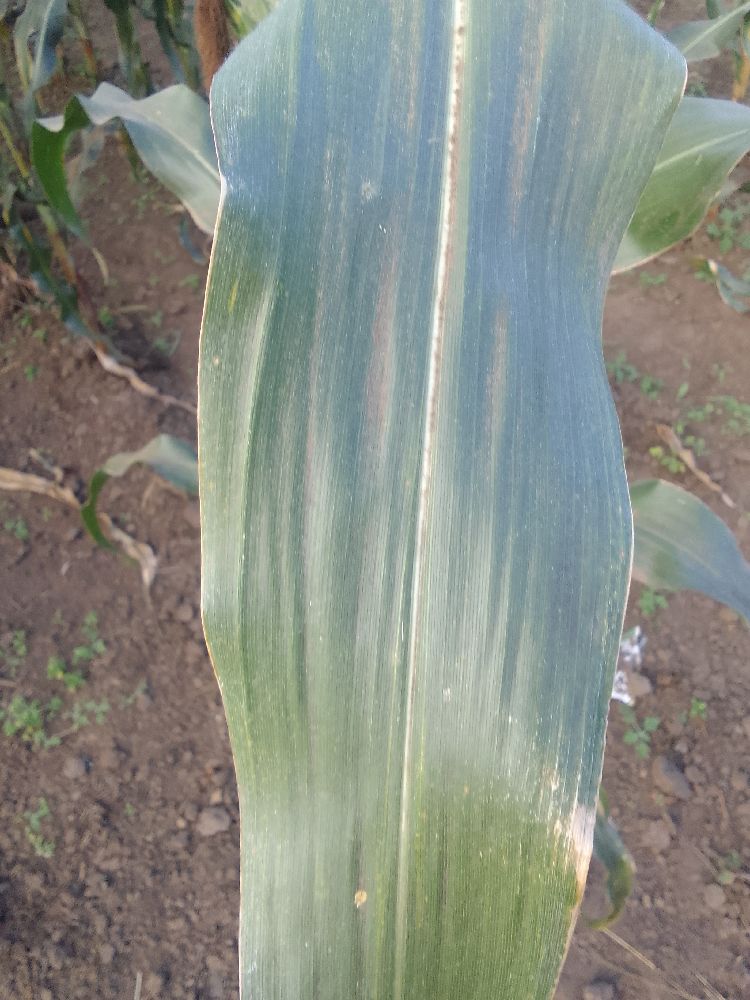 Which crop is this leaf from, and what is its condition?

maize, healthy
